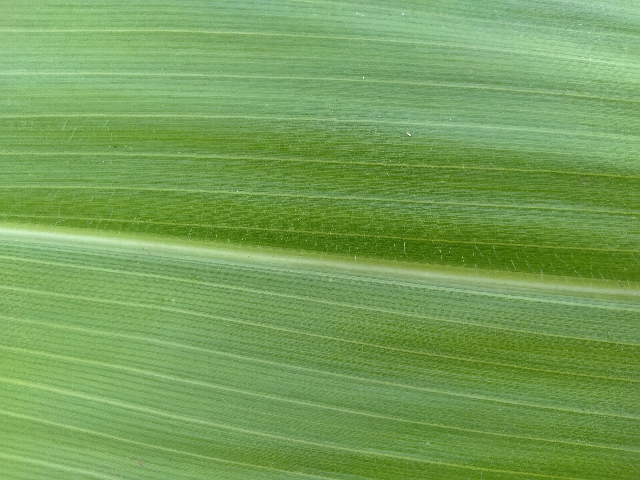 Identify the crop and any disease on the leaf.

maize, healthy
